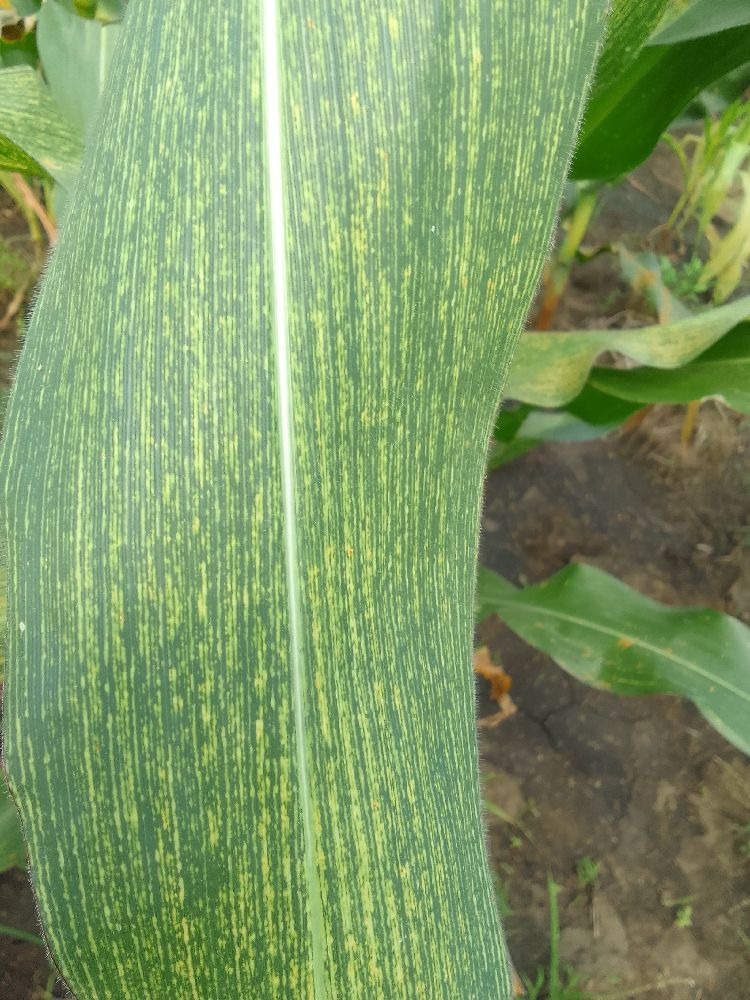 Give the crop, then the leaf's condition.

maize, maize streak virus
